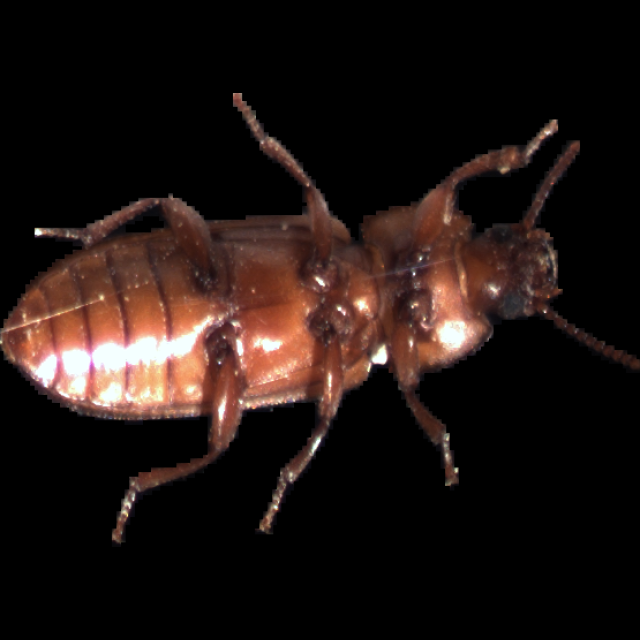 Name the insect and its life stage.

mealworm beetle
